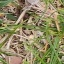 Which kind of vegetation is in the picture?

grass
